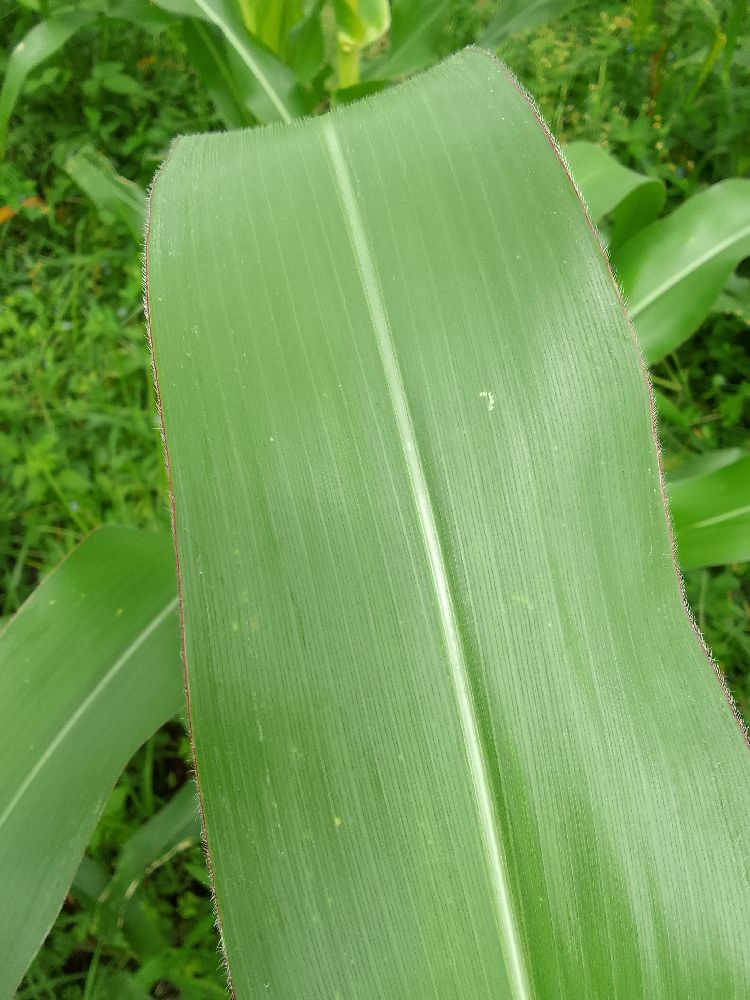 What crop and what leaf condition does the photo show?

maize, healthy
